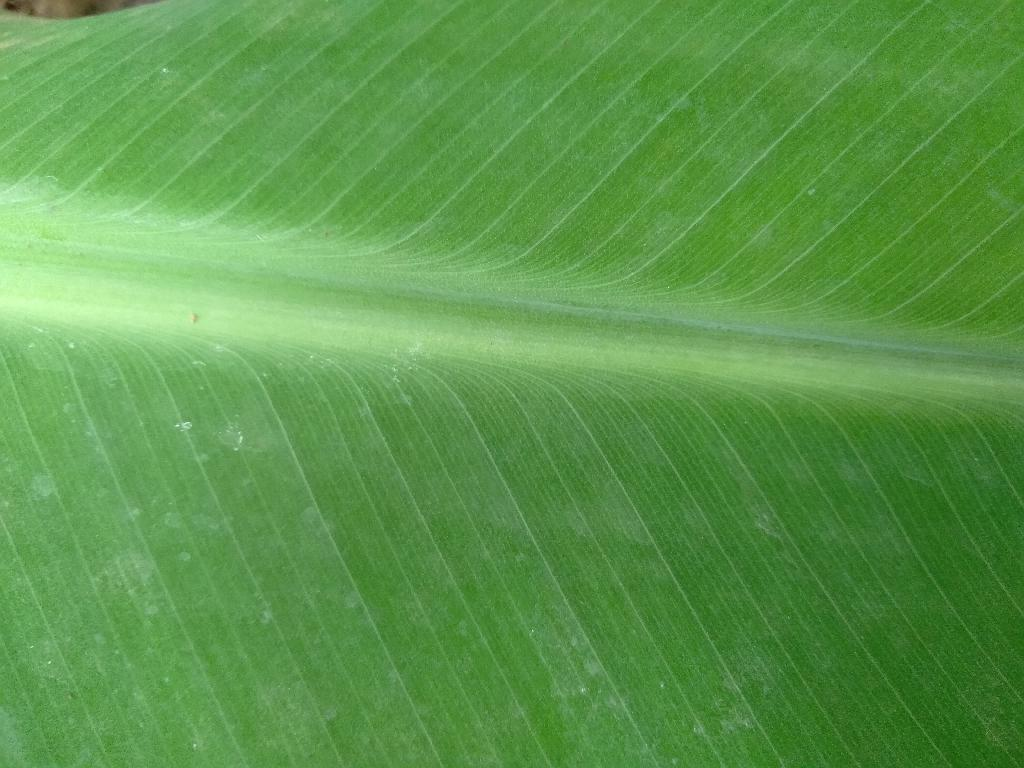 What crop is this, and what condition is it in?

banana, healthy
